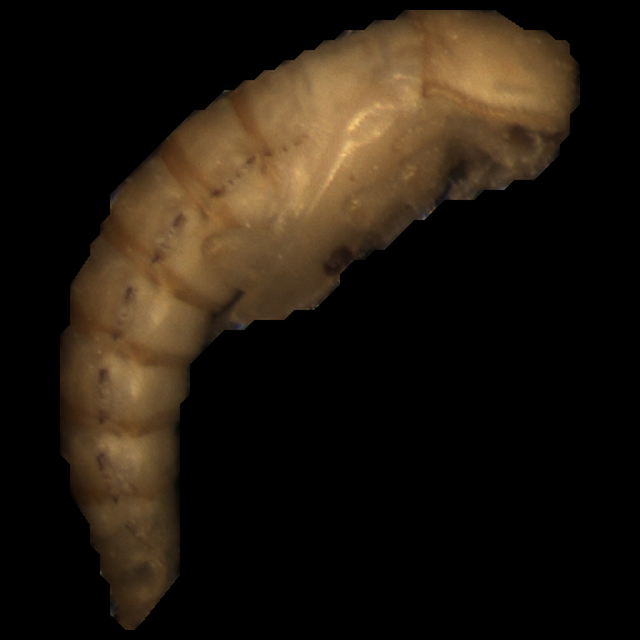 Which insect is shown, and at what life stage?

mealworm pupa
